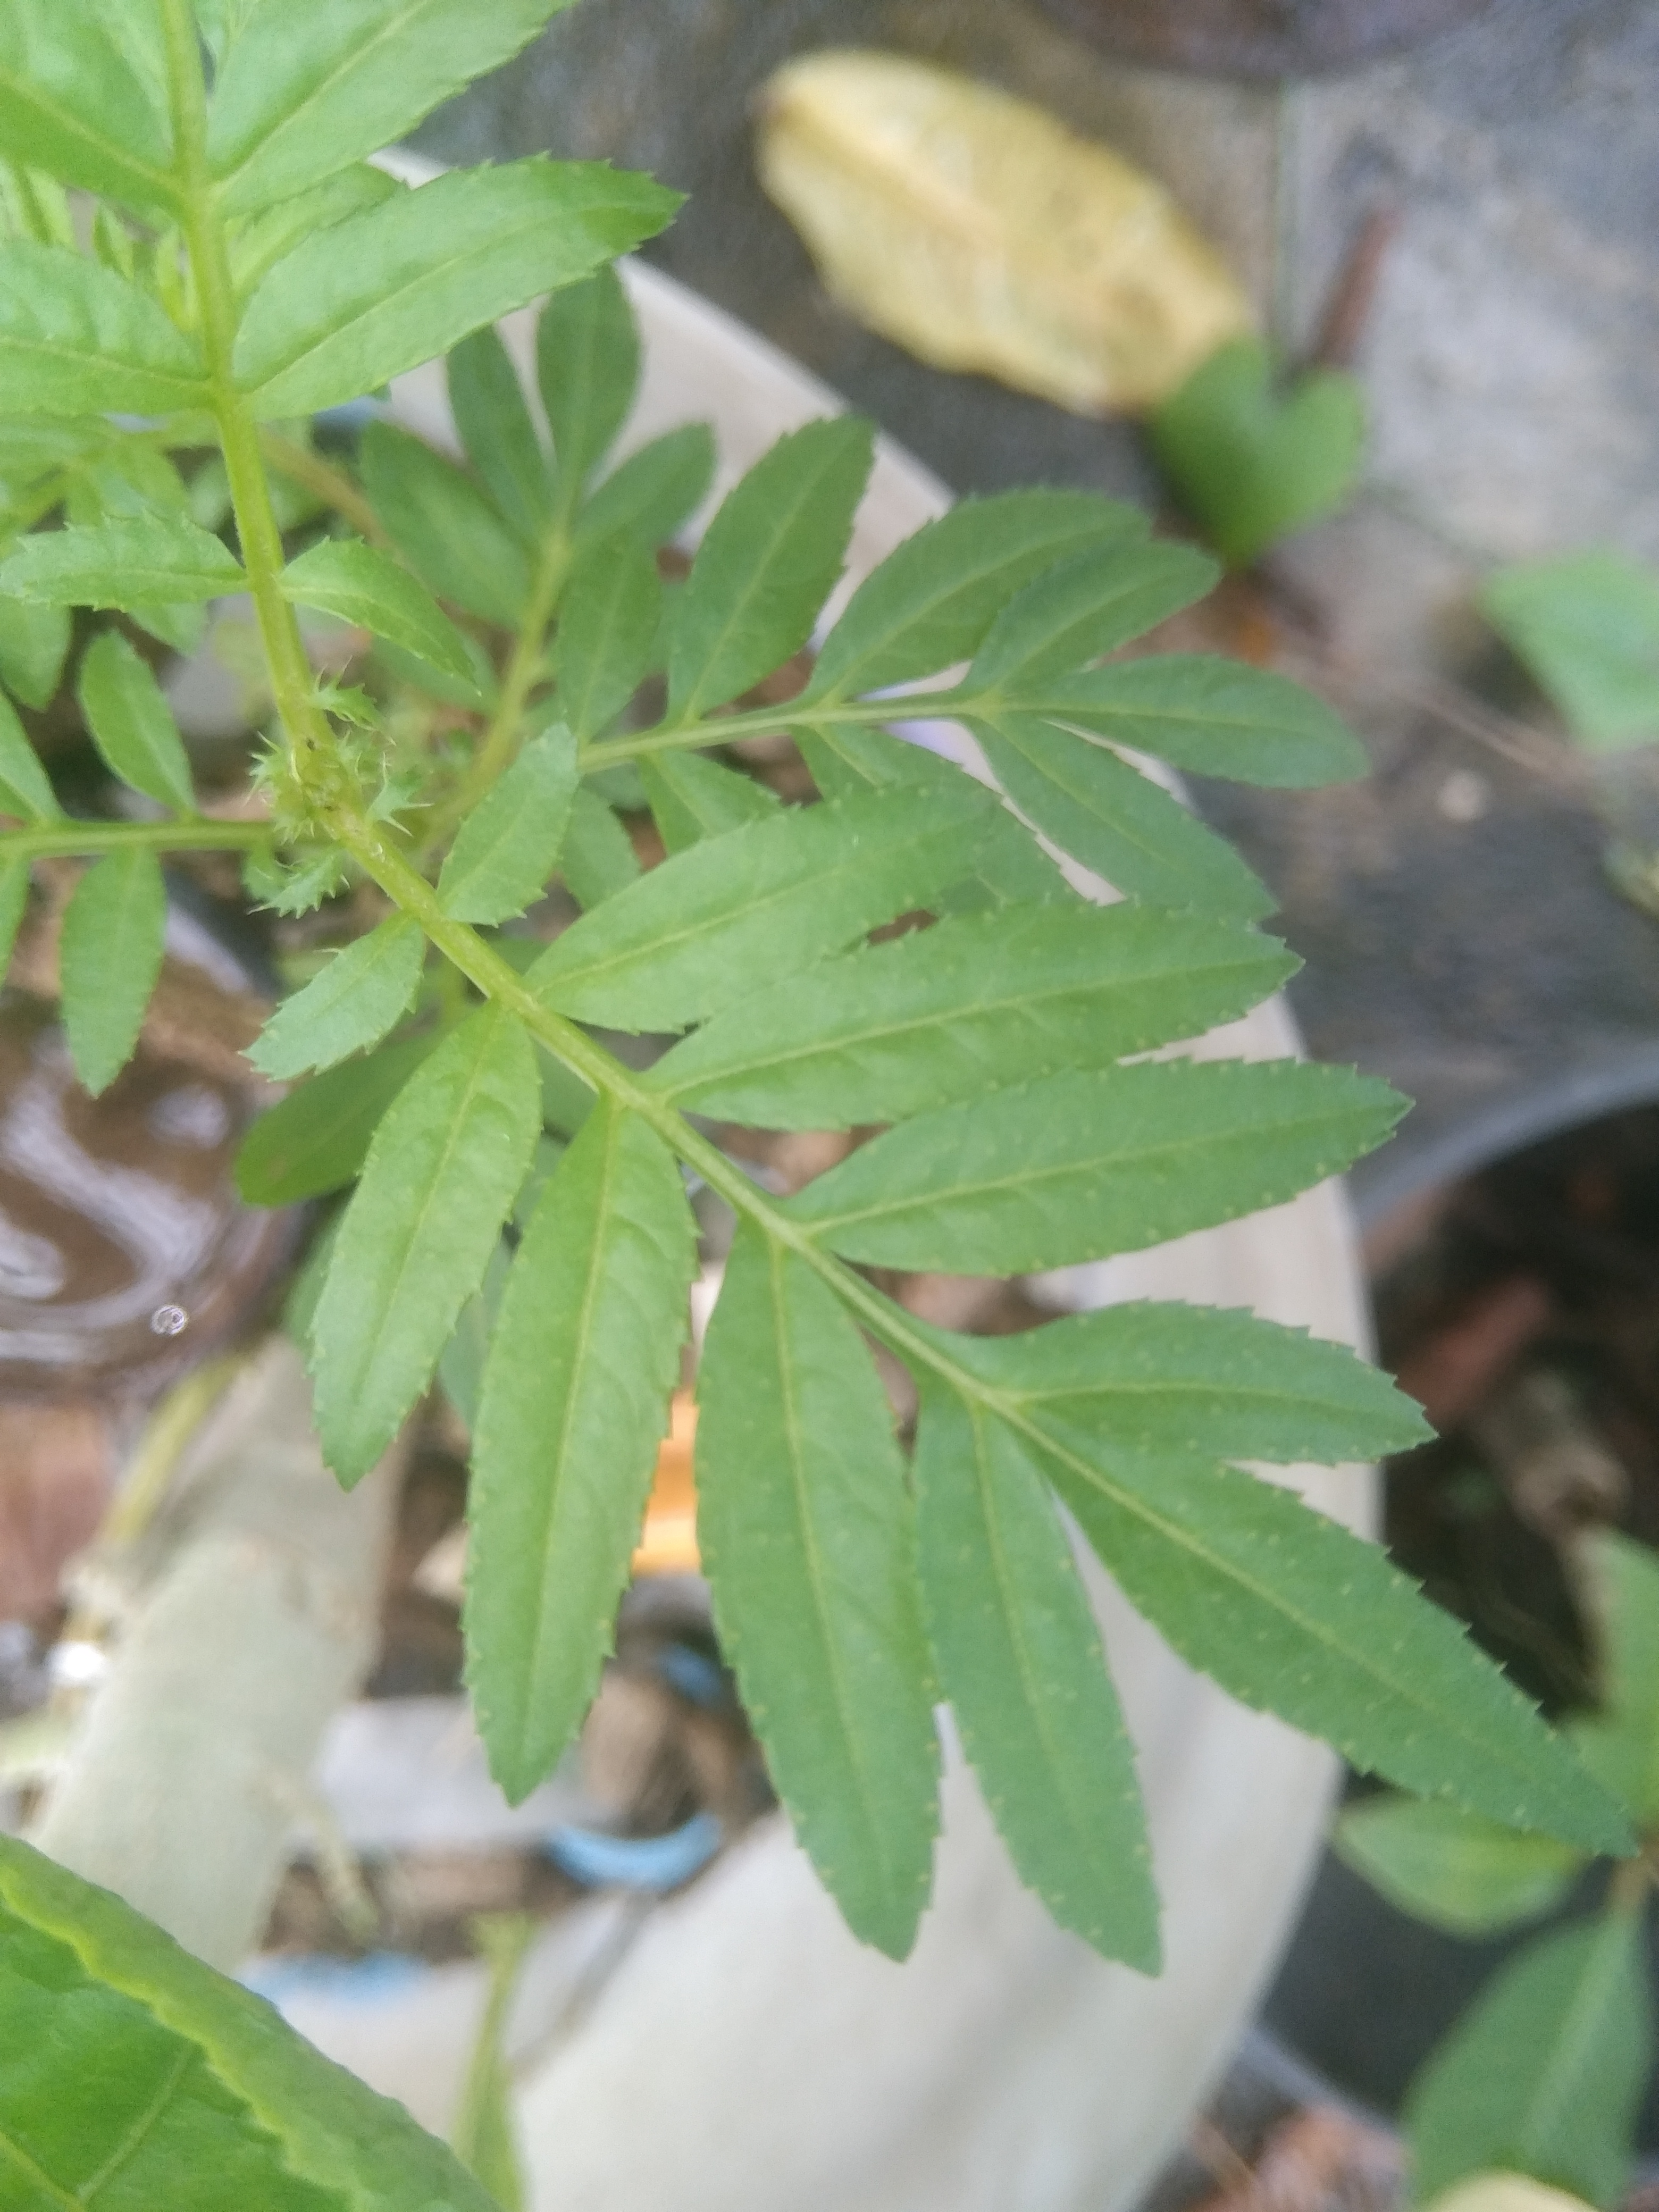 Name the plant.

marigold
